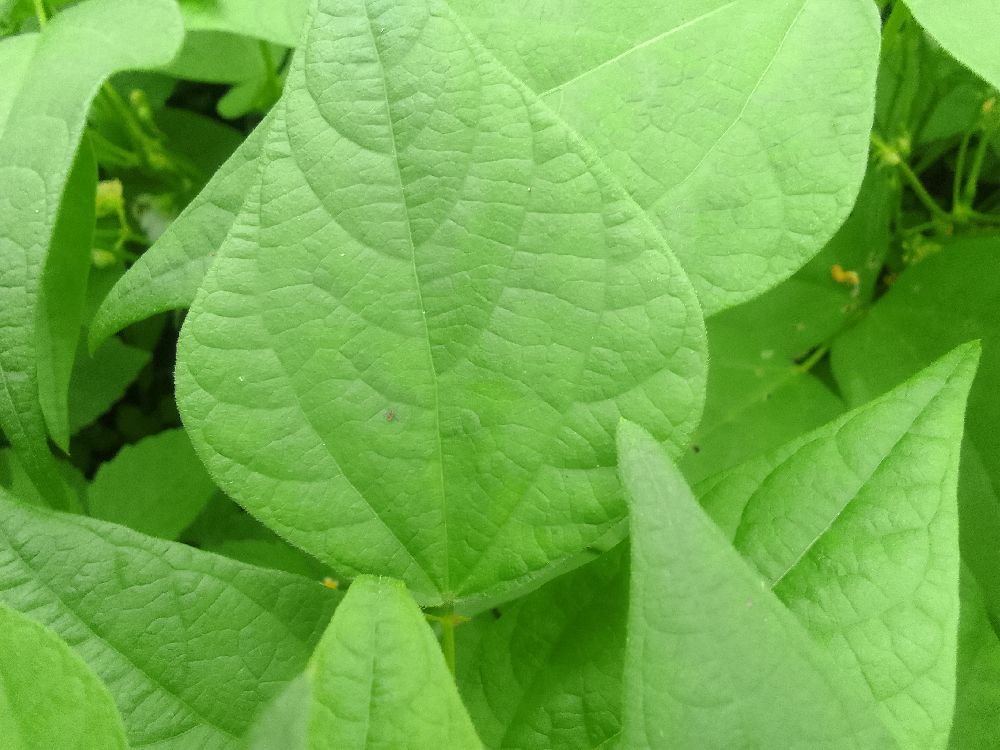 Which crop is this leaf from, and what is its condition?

common bean, healthy
